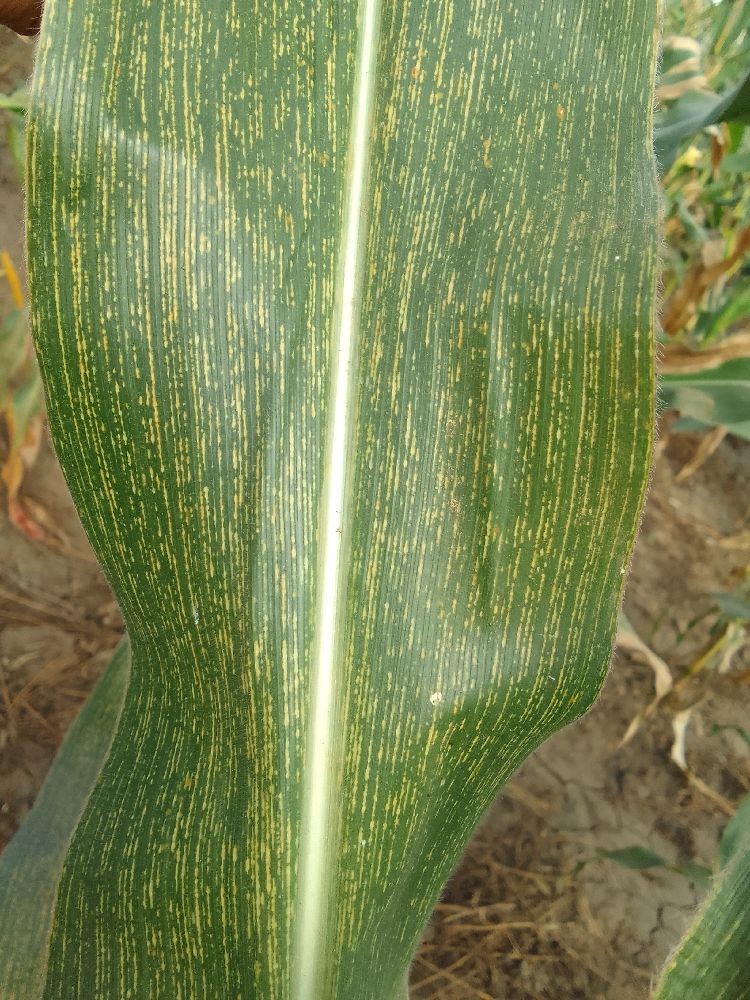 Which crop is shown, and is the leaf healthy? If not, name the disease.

maize, maize streak virus
